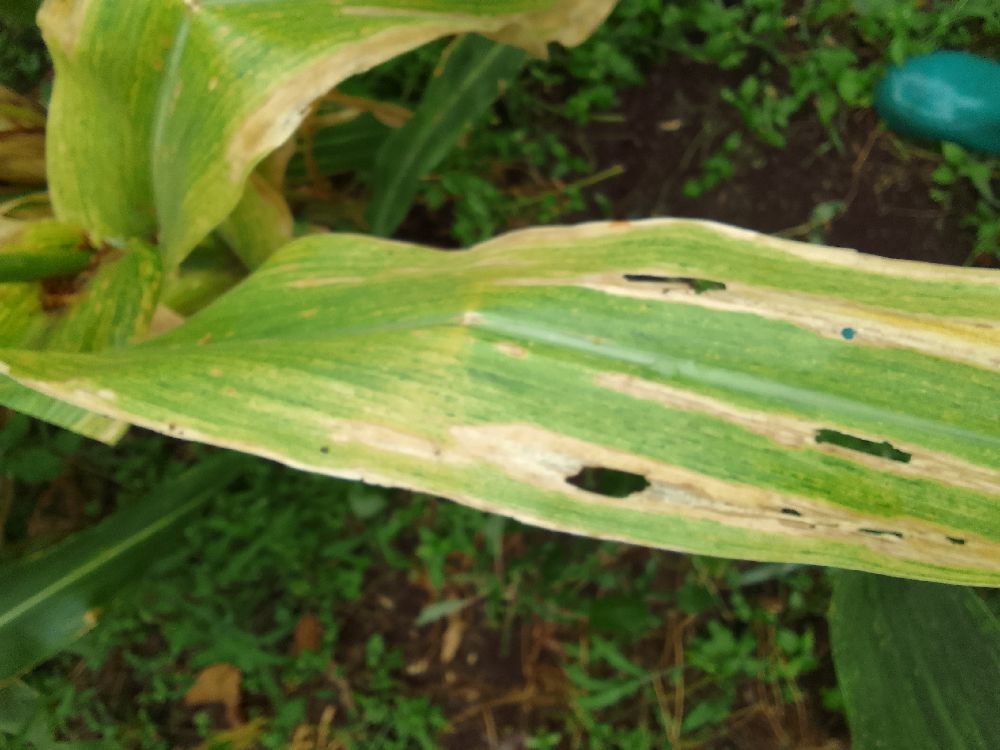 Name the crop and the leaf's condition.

maize, maize lethal necrosis
